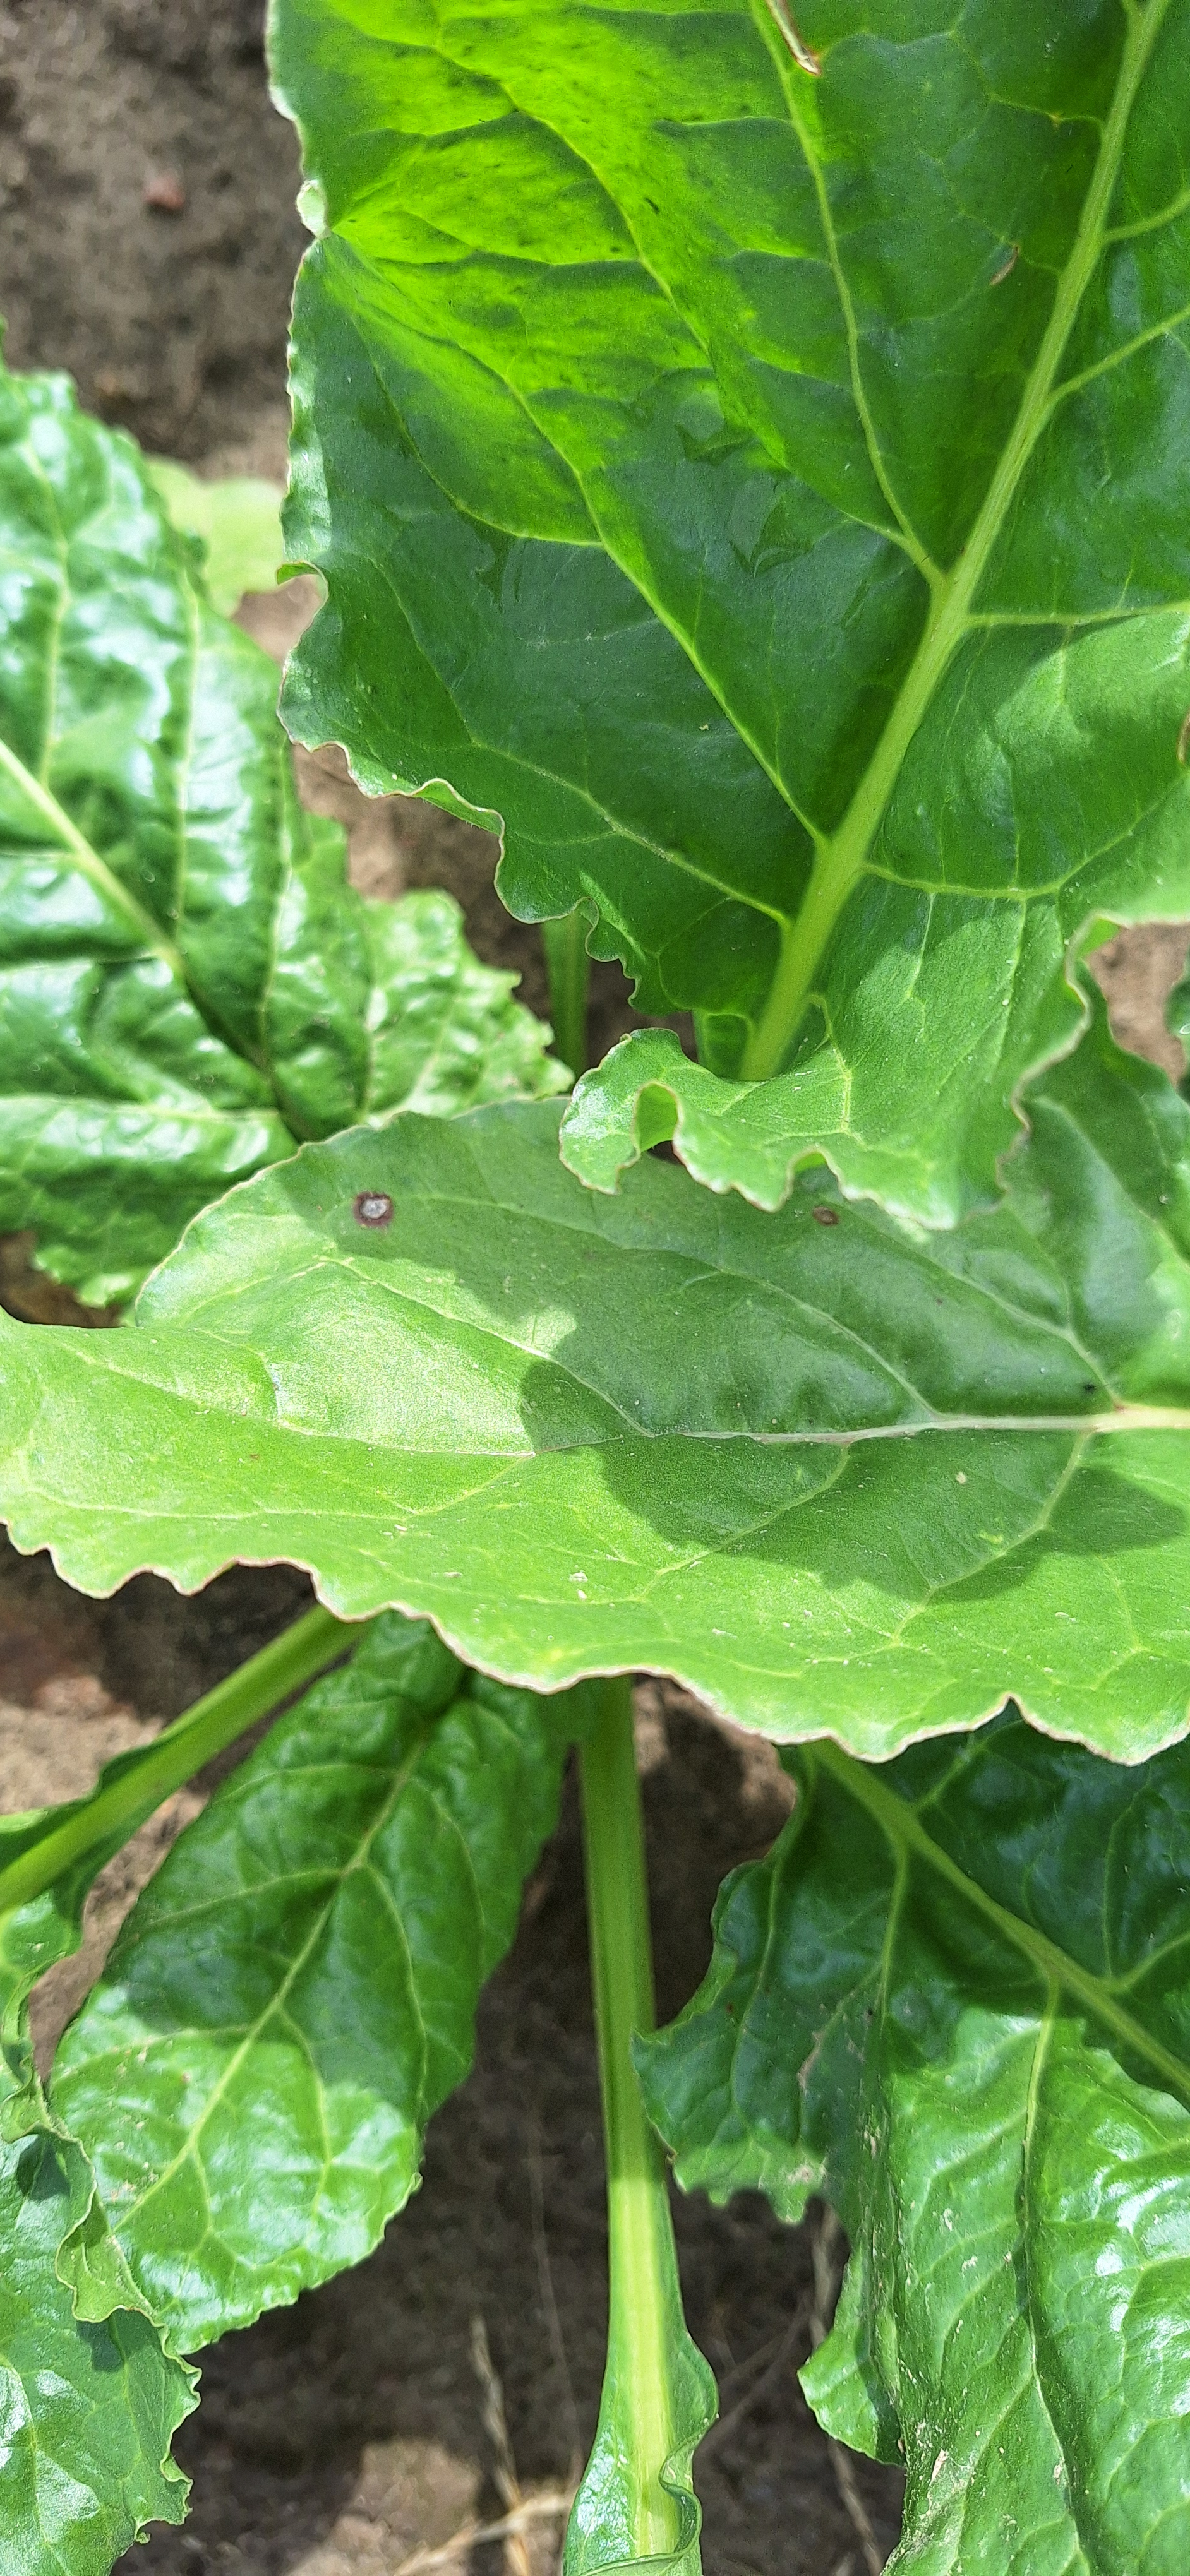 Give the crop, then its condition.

beet, cercospora
